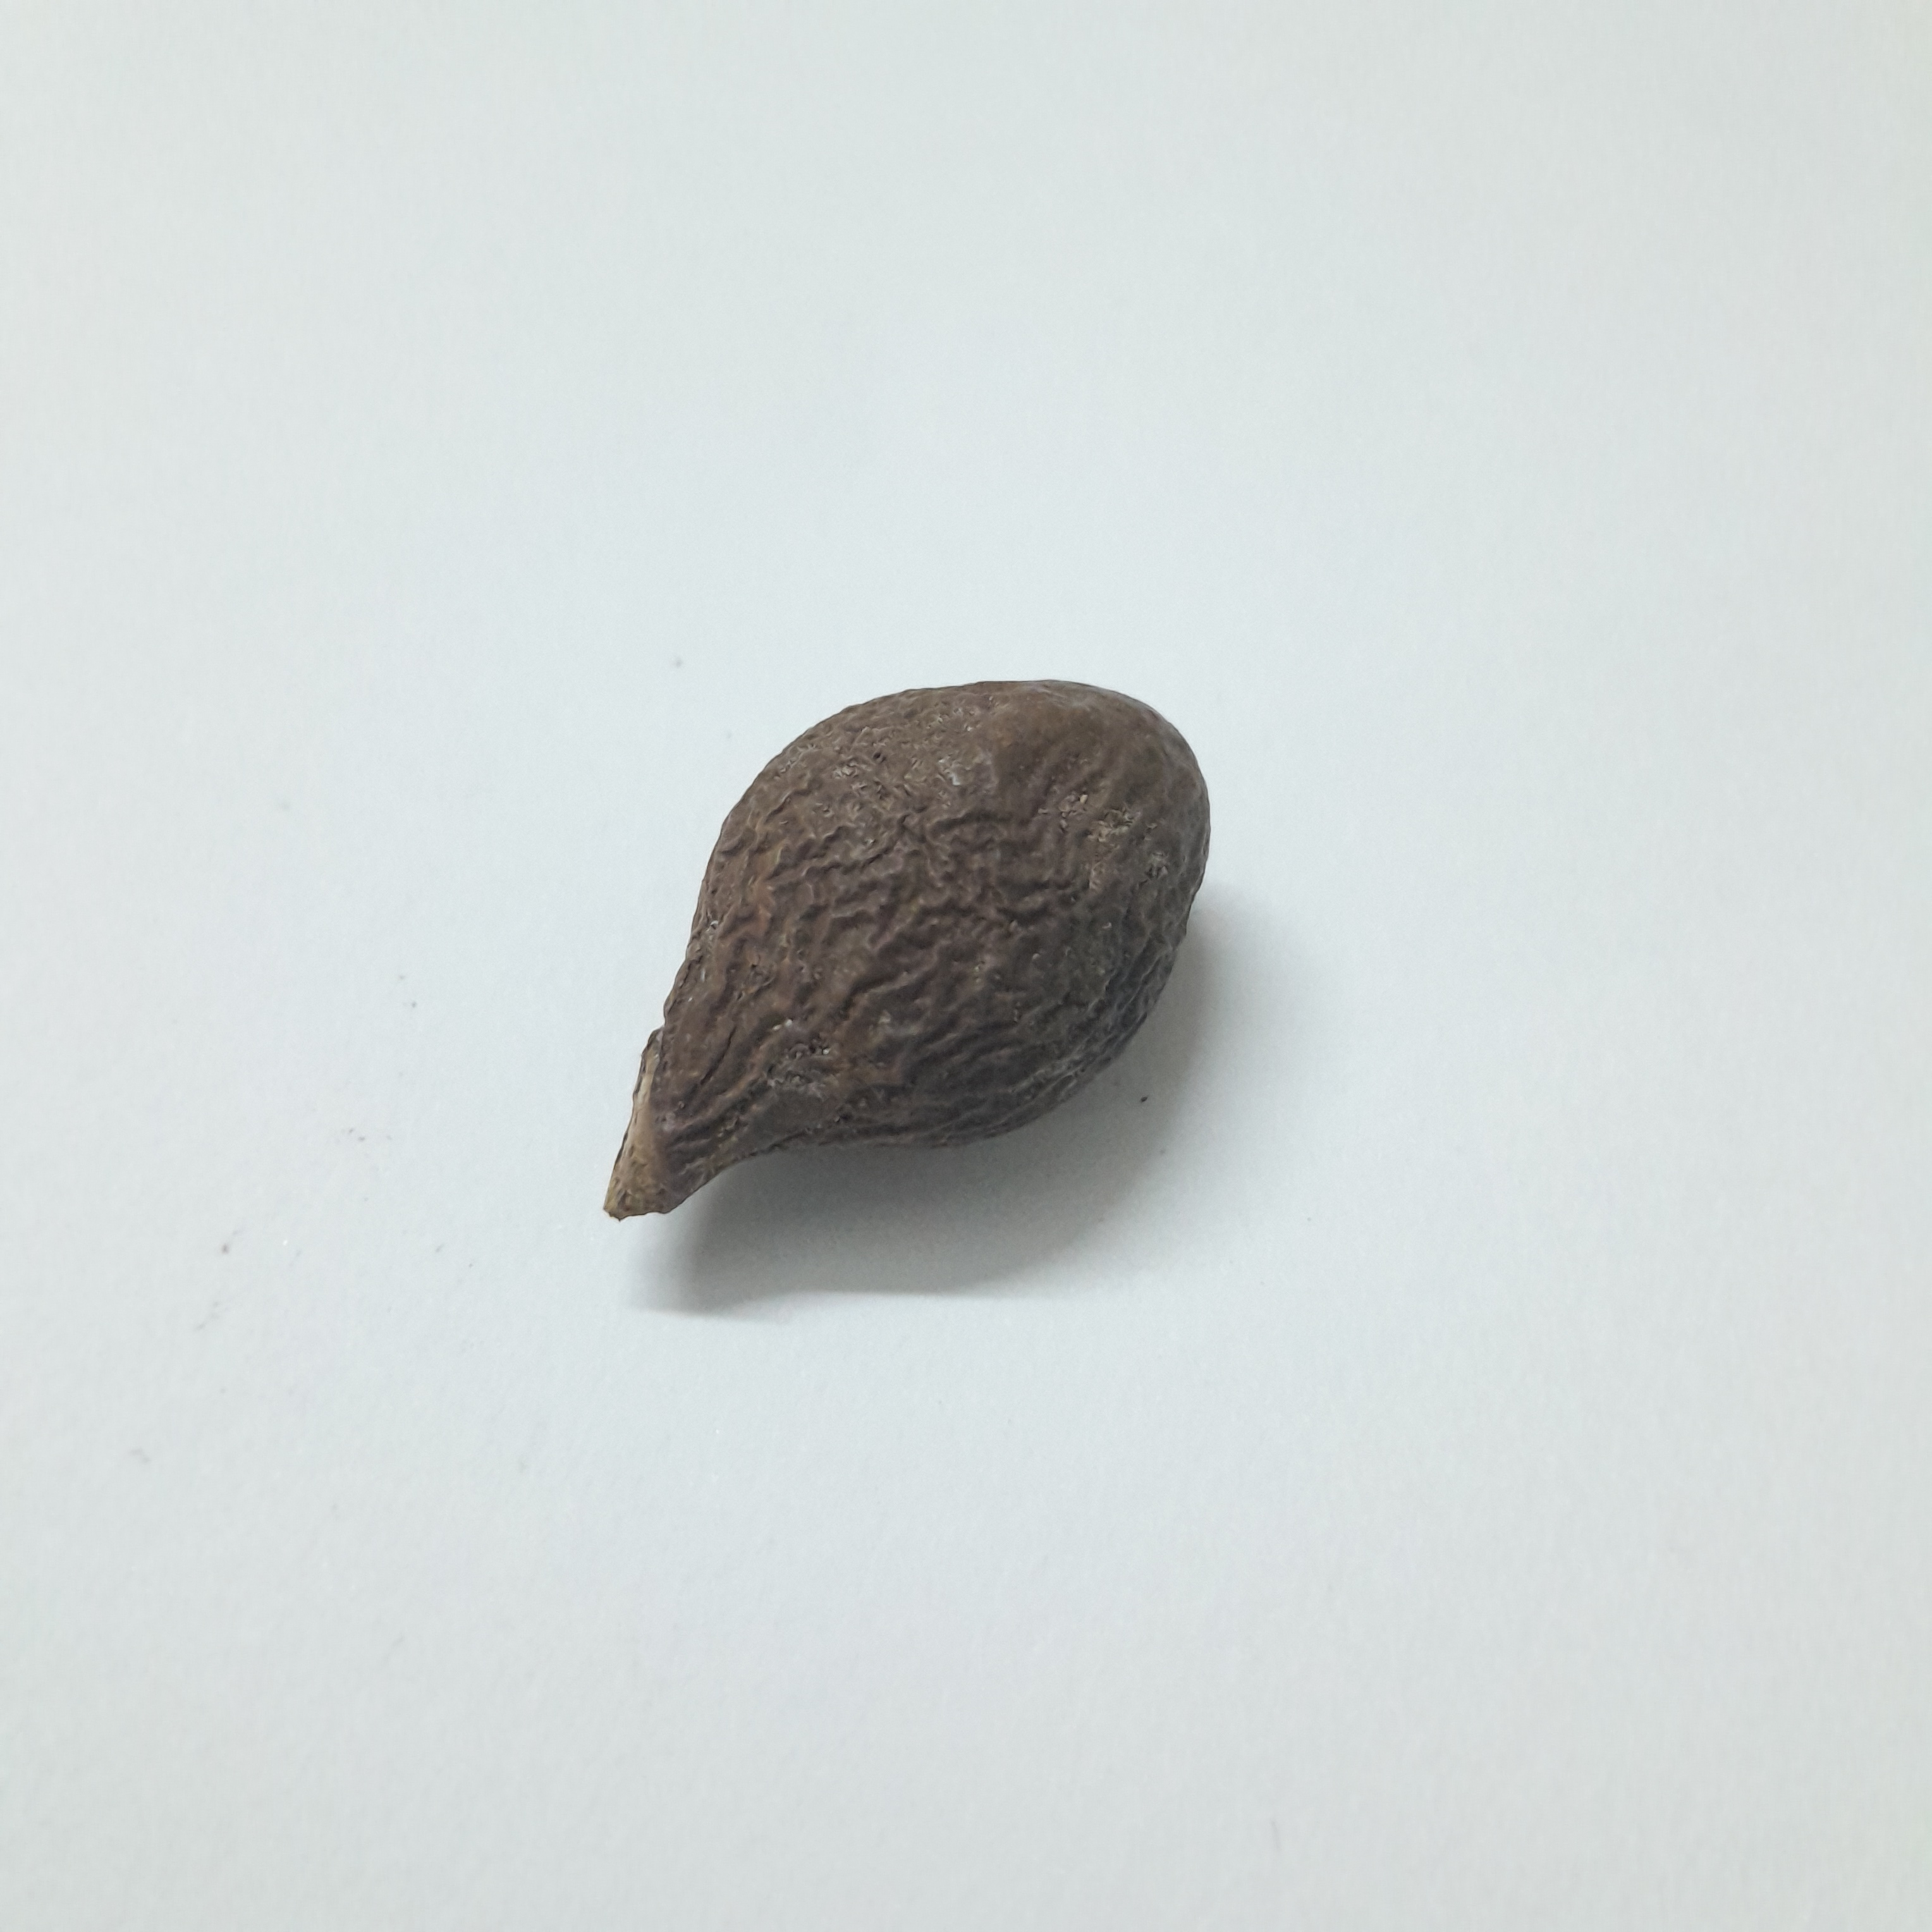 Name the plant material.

niranjanphal
